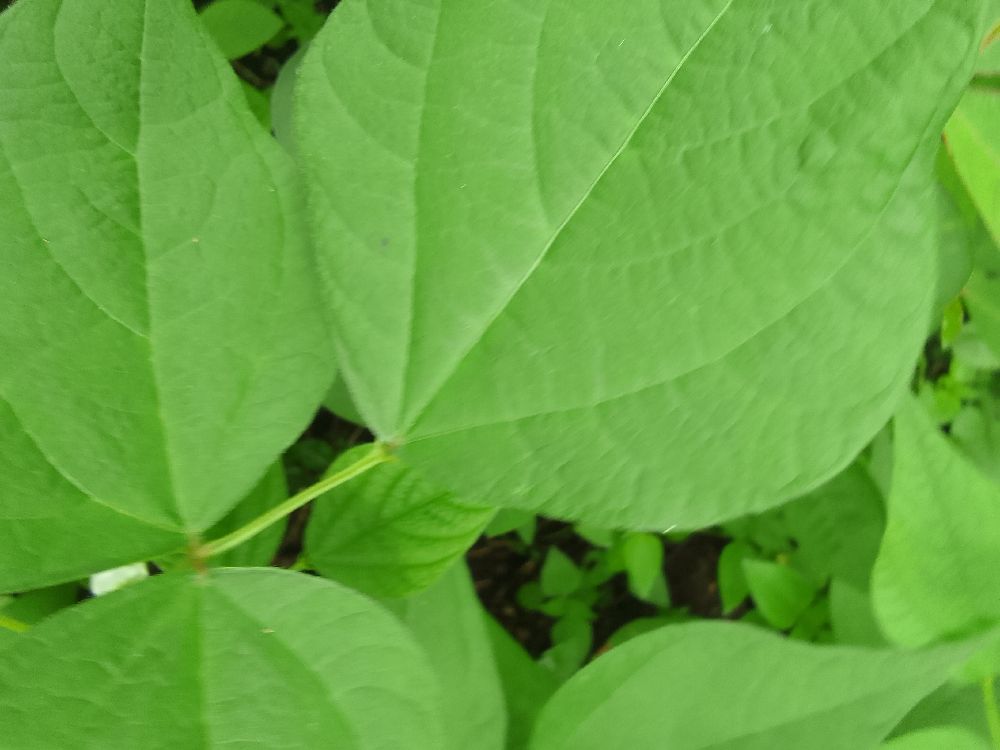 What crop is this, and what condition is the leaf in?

common bean, healthy
